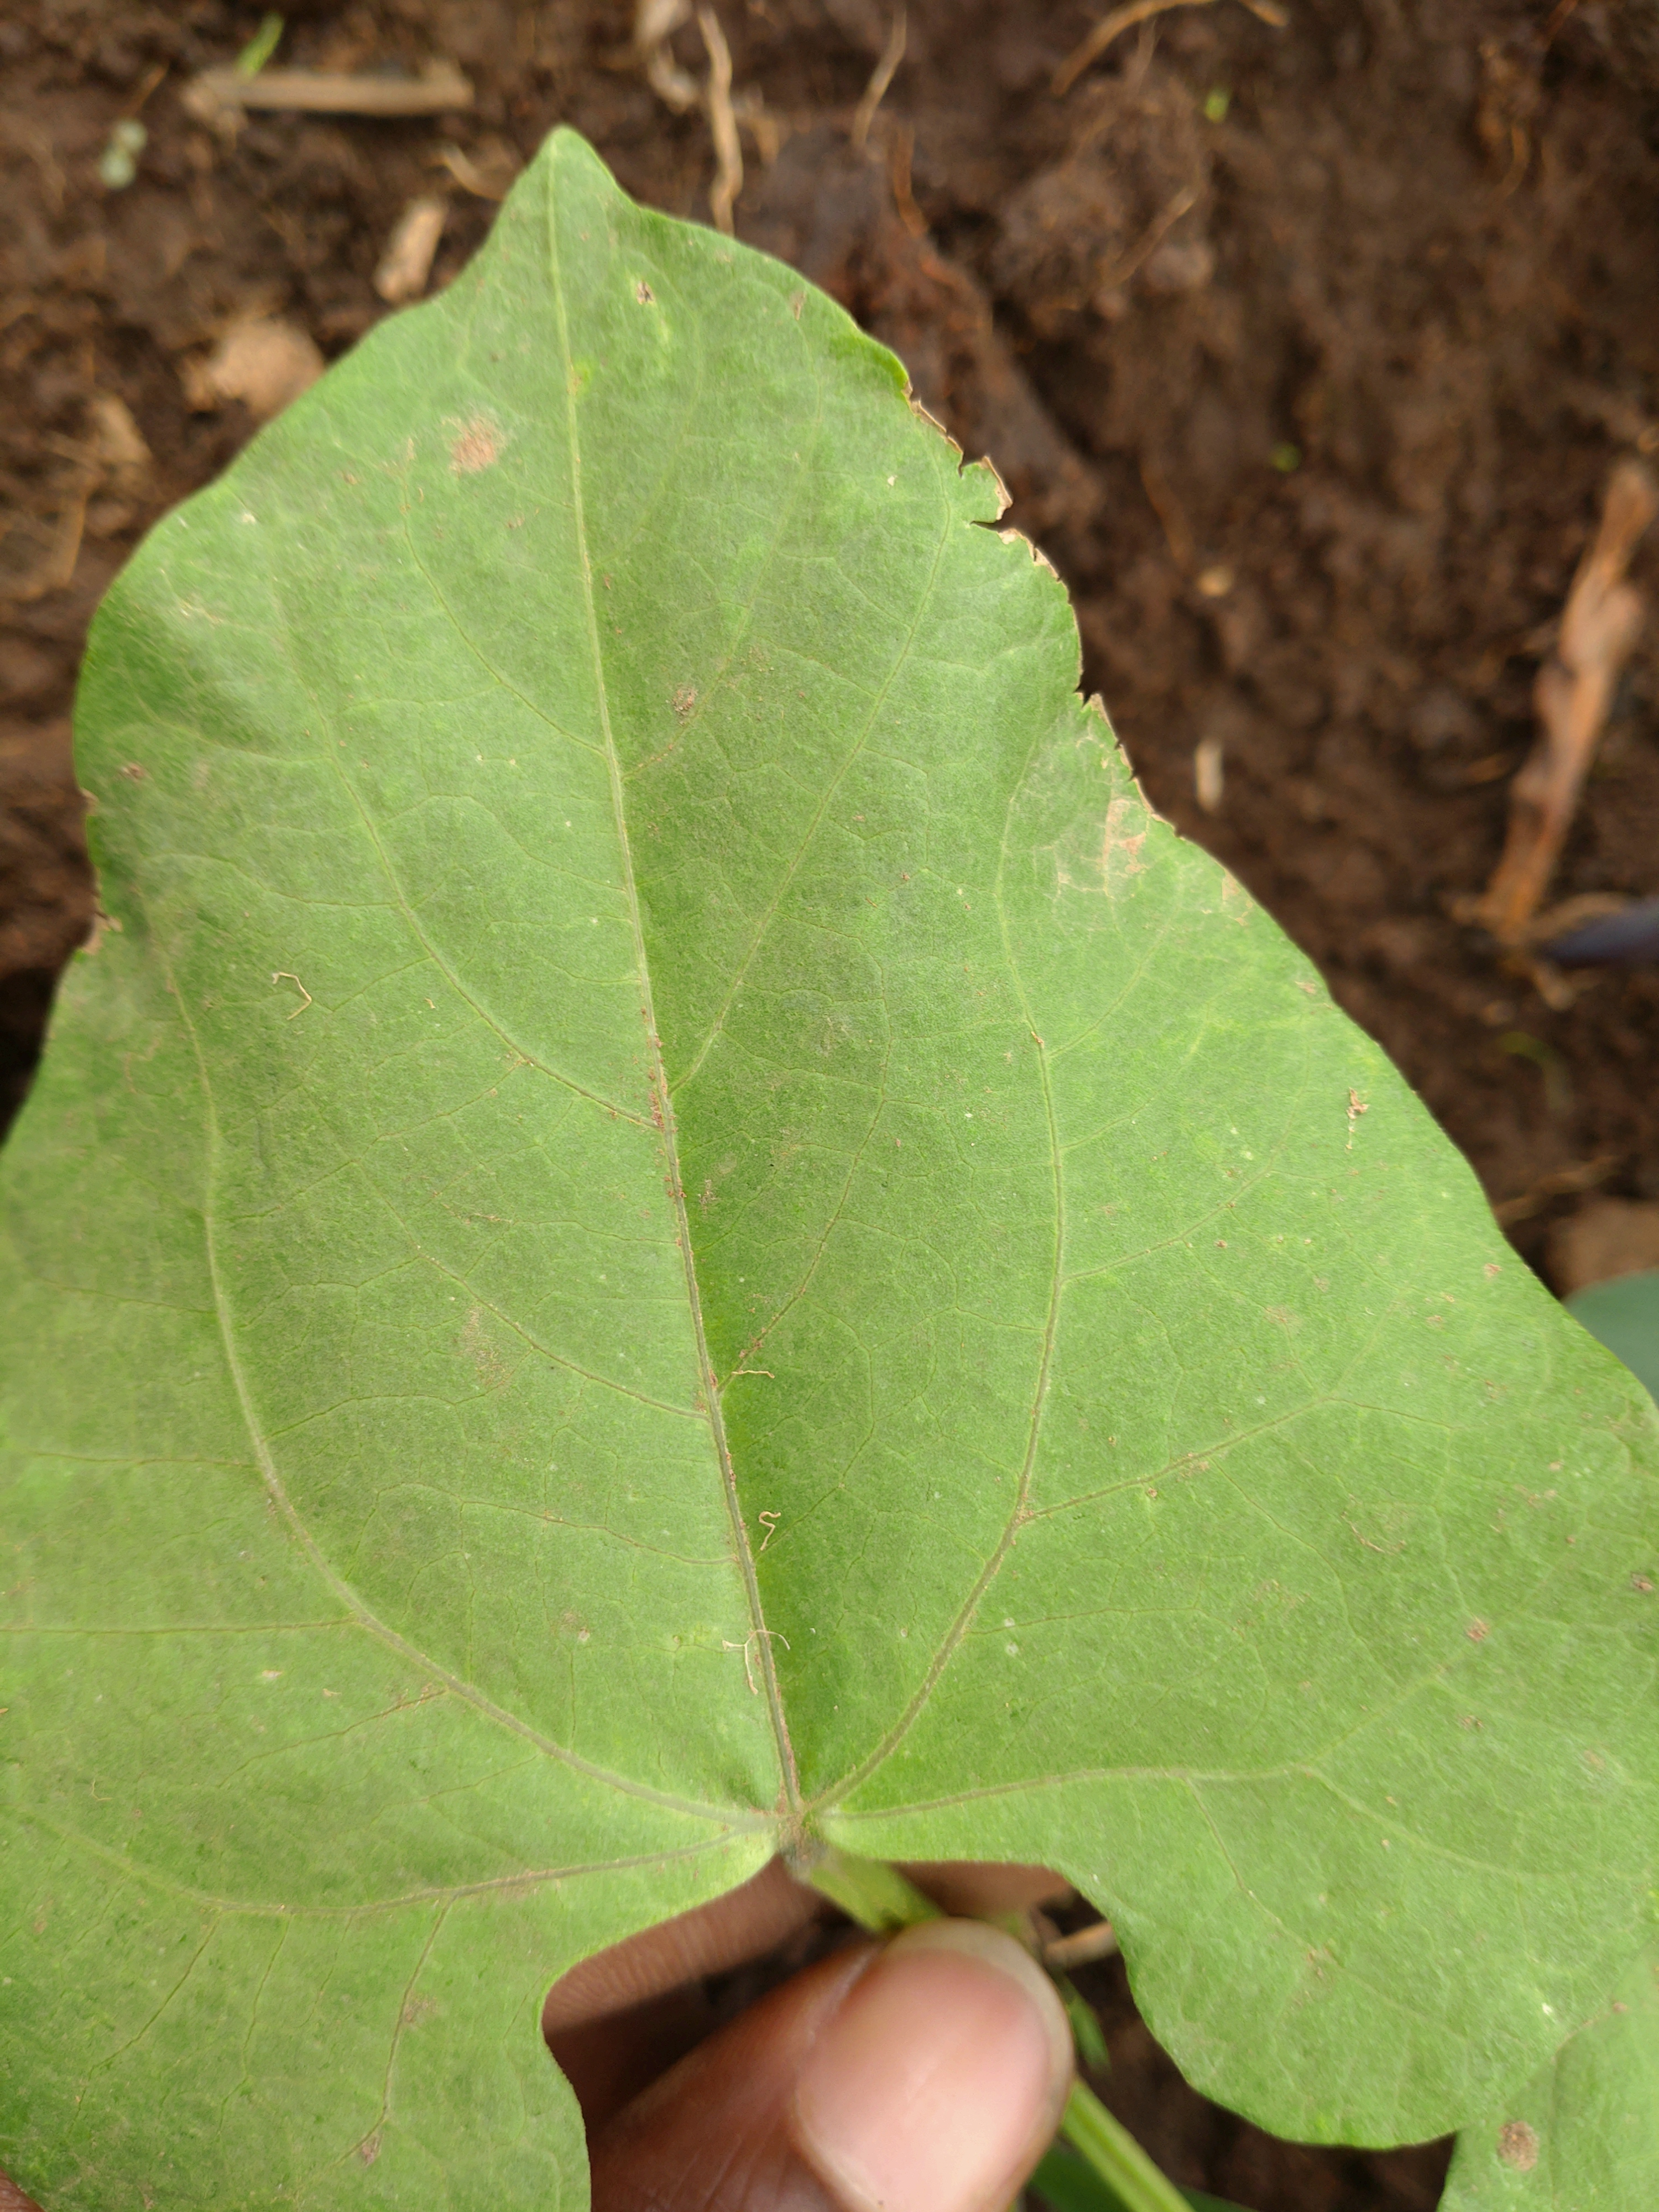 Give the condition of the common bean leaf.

healthy
